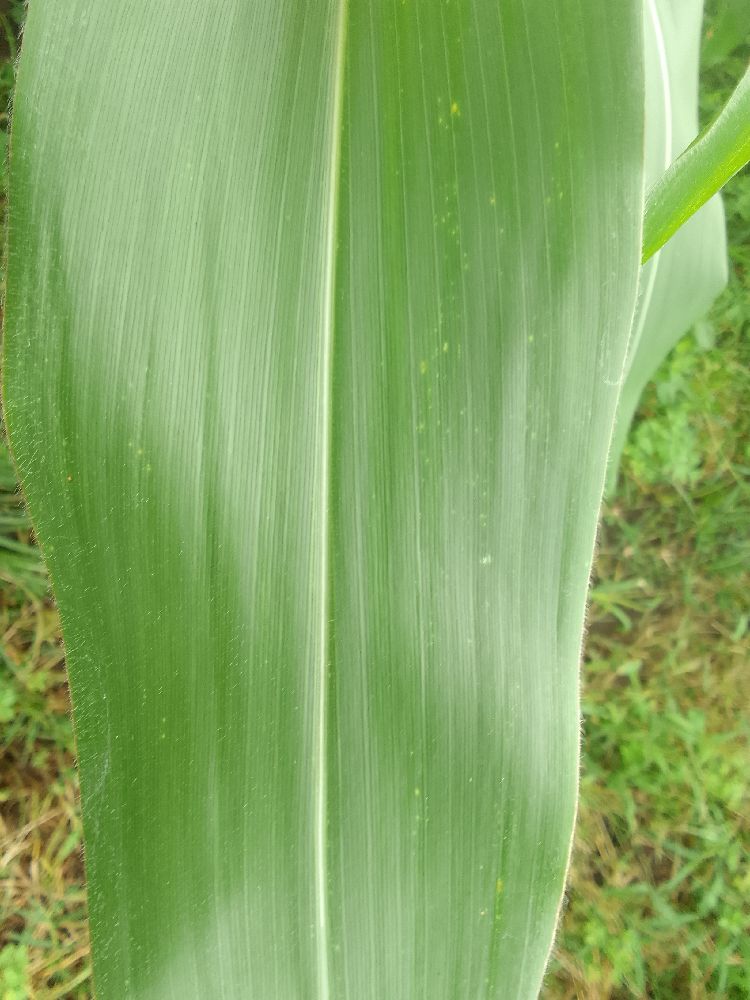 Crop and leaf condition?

maize, healthy
